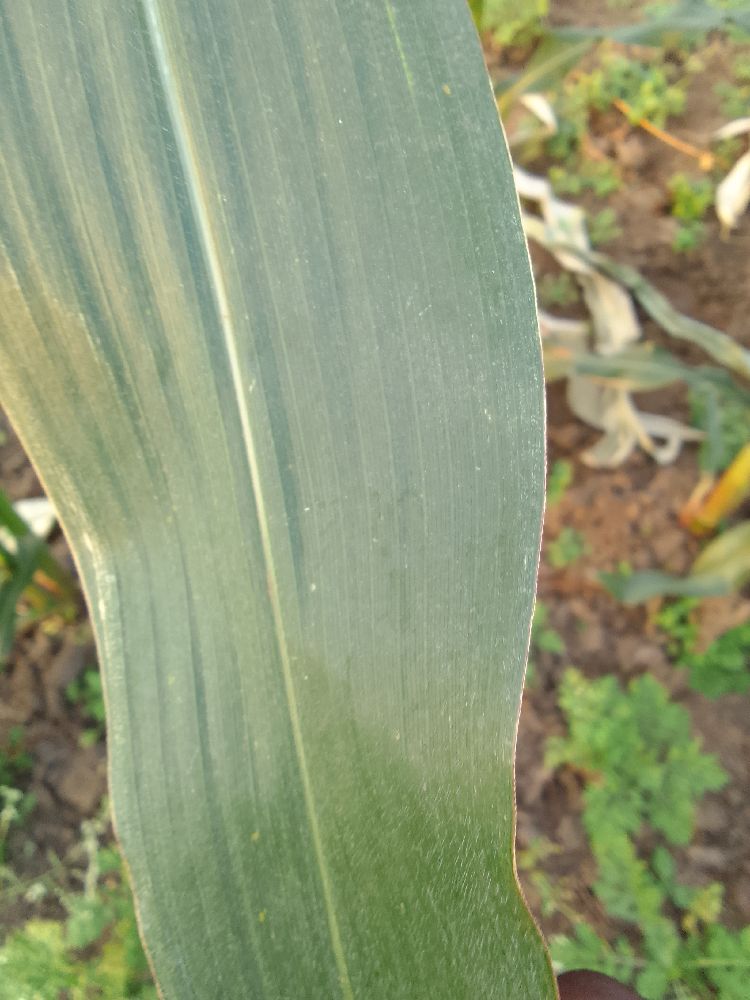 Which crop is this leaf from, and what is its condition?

maize, healthy
